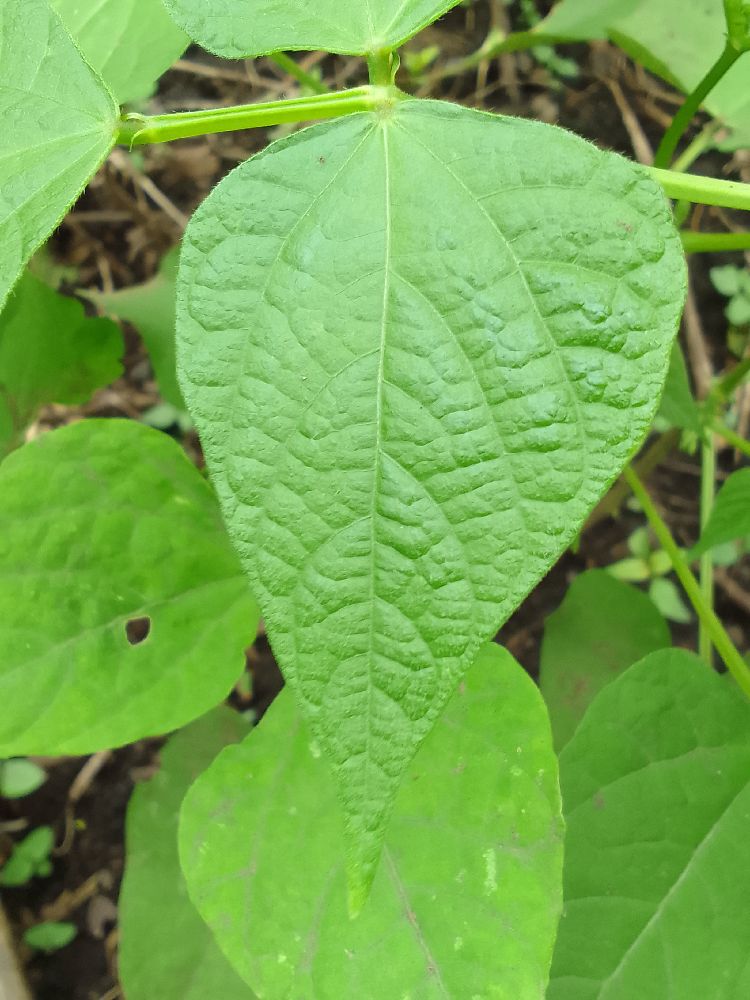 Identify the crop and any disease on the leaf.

common bean, healthy
